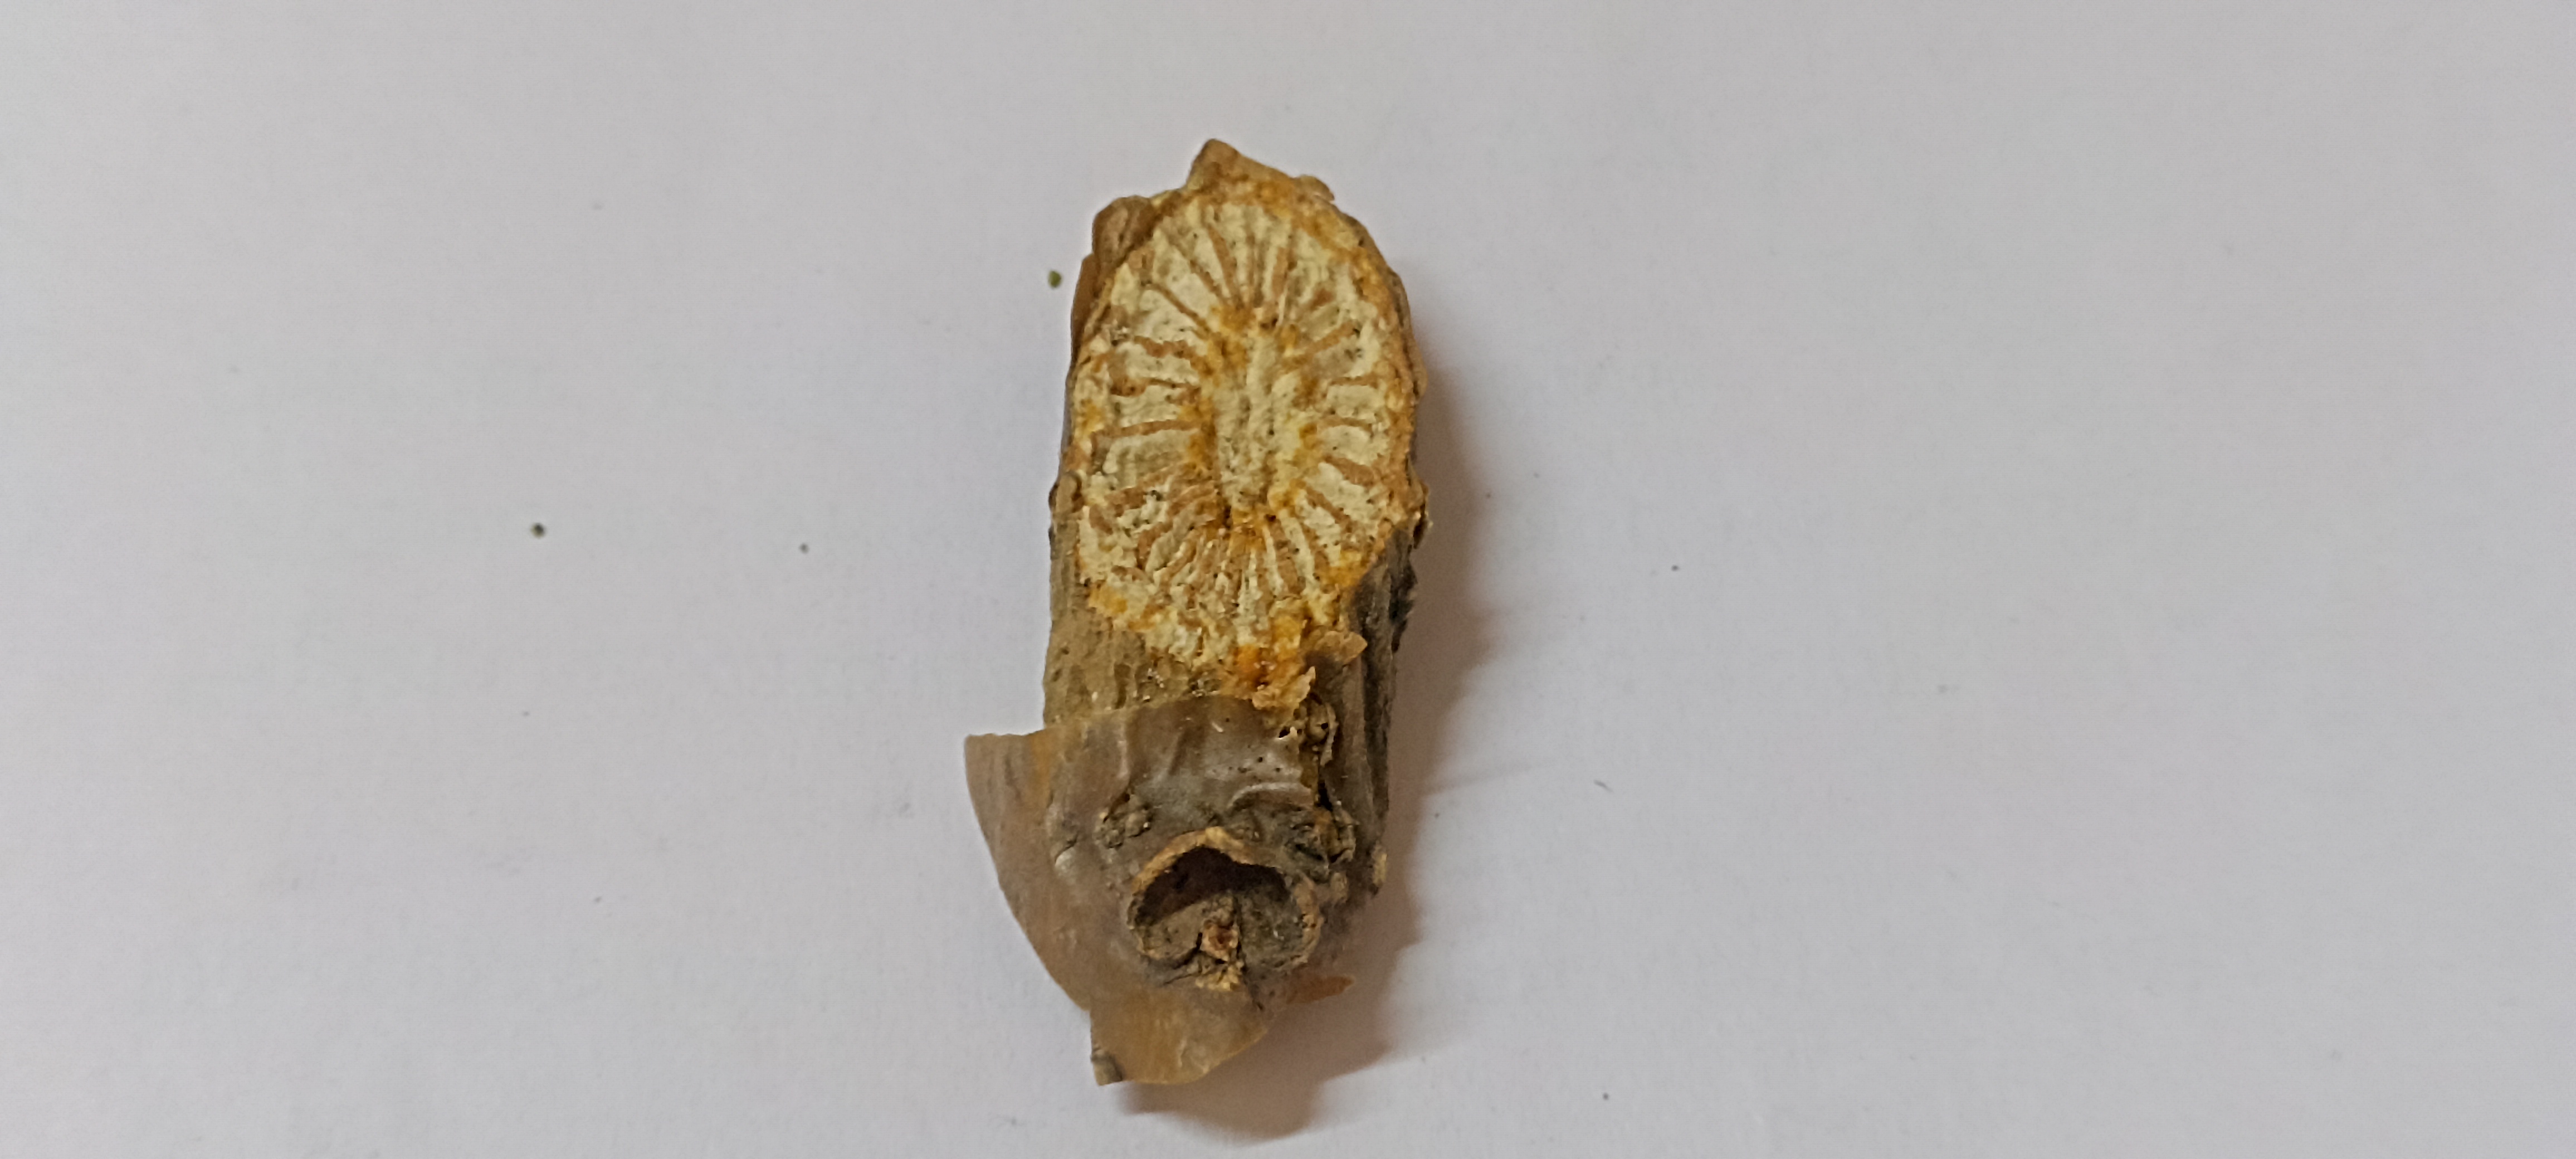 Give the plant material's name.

gulvel
